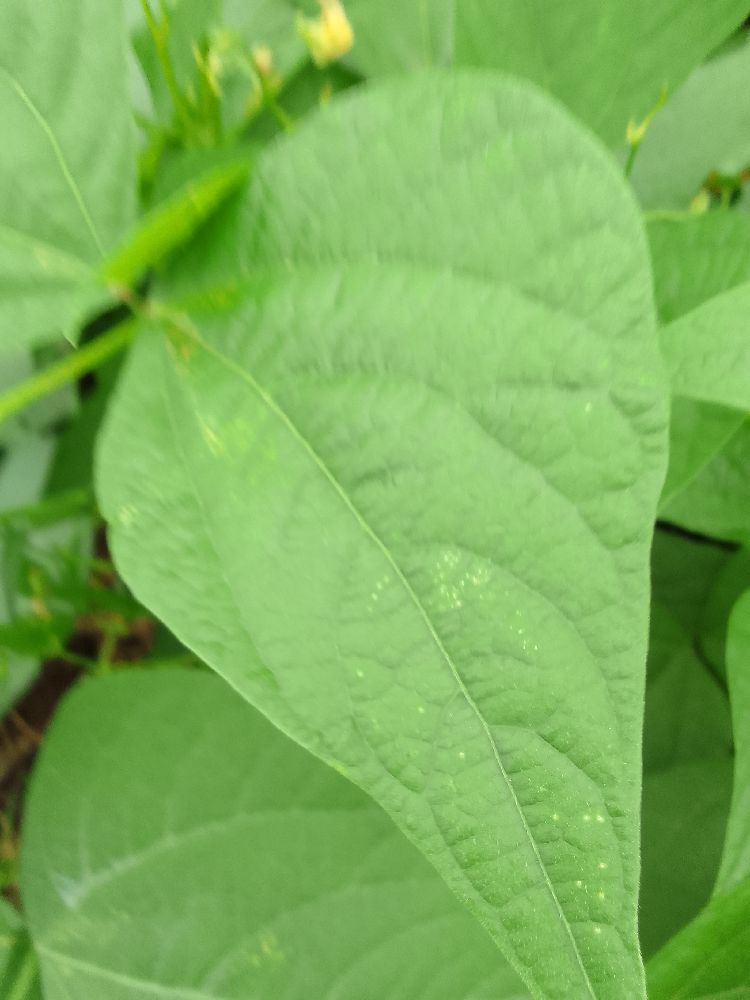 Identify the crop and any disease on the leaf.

common bean, healthy
